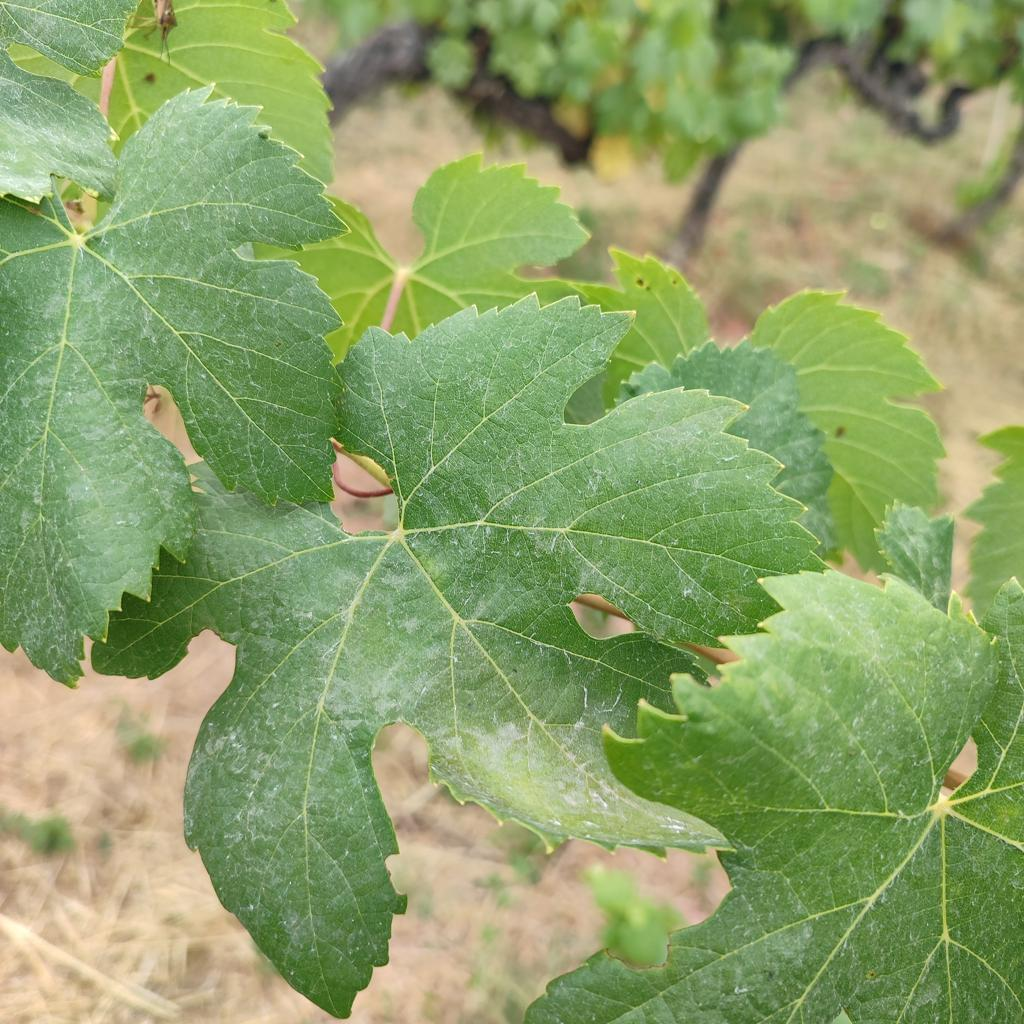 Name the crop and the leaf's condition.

grapevine, healthy
